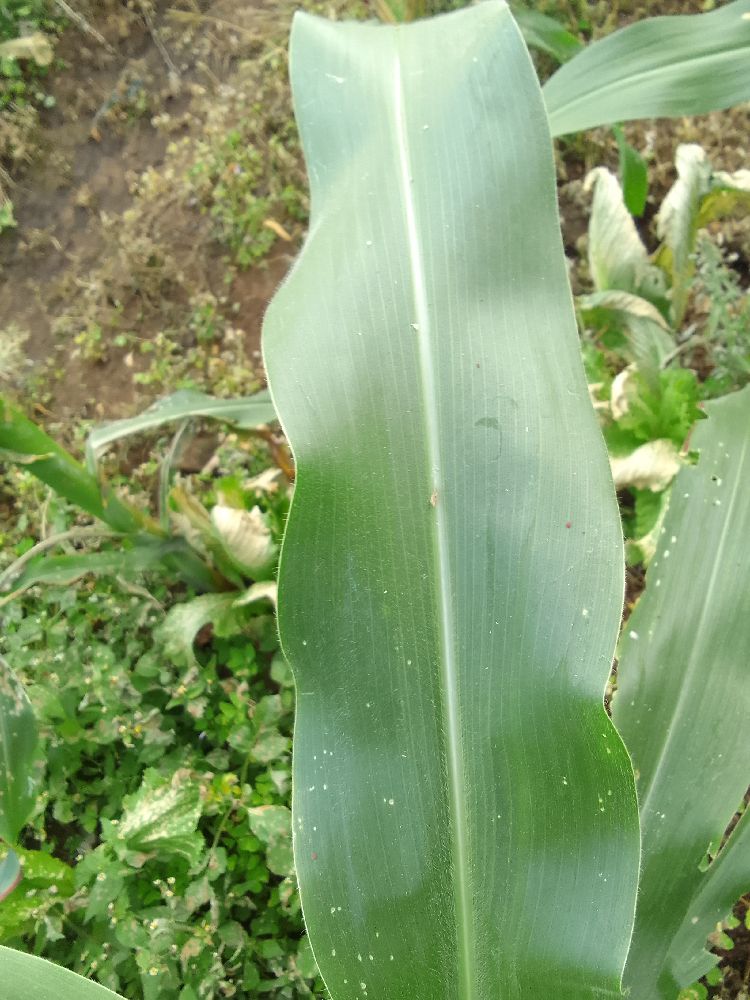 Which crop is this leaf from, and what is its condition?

maize, healthy
